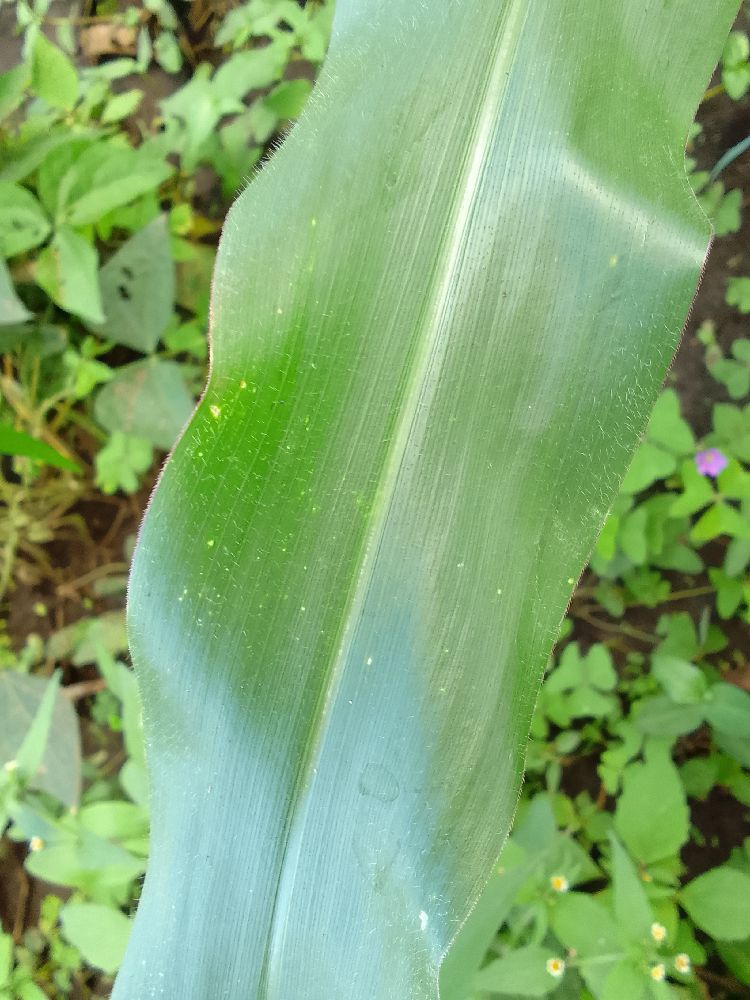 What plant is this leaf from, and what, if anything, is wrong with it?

maize, healthy
